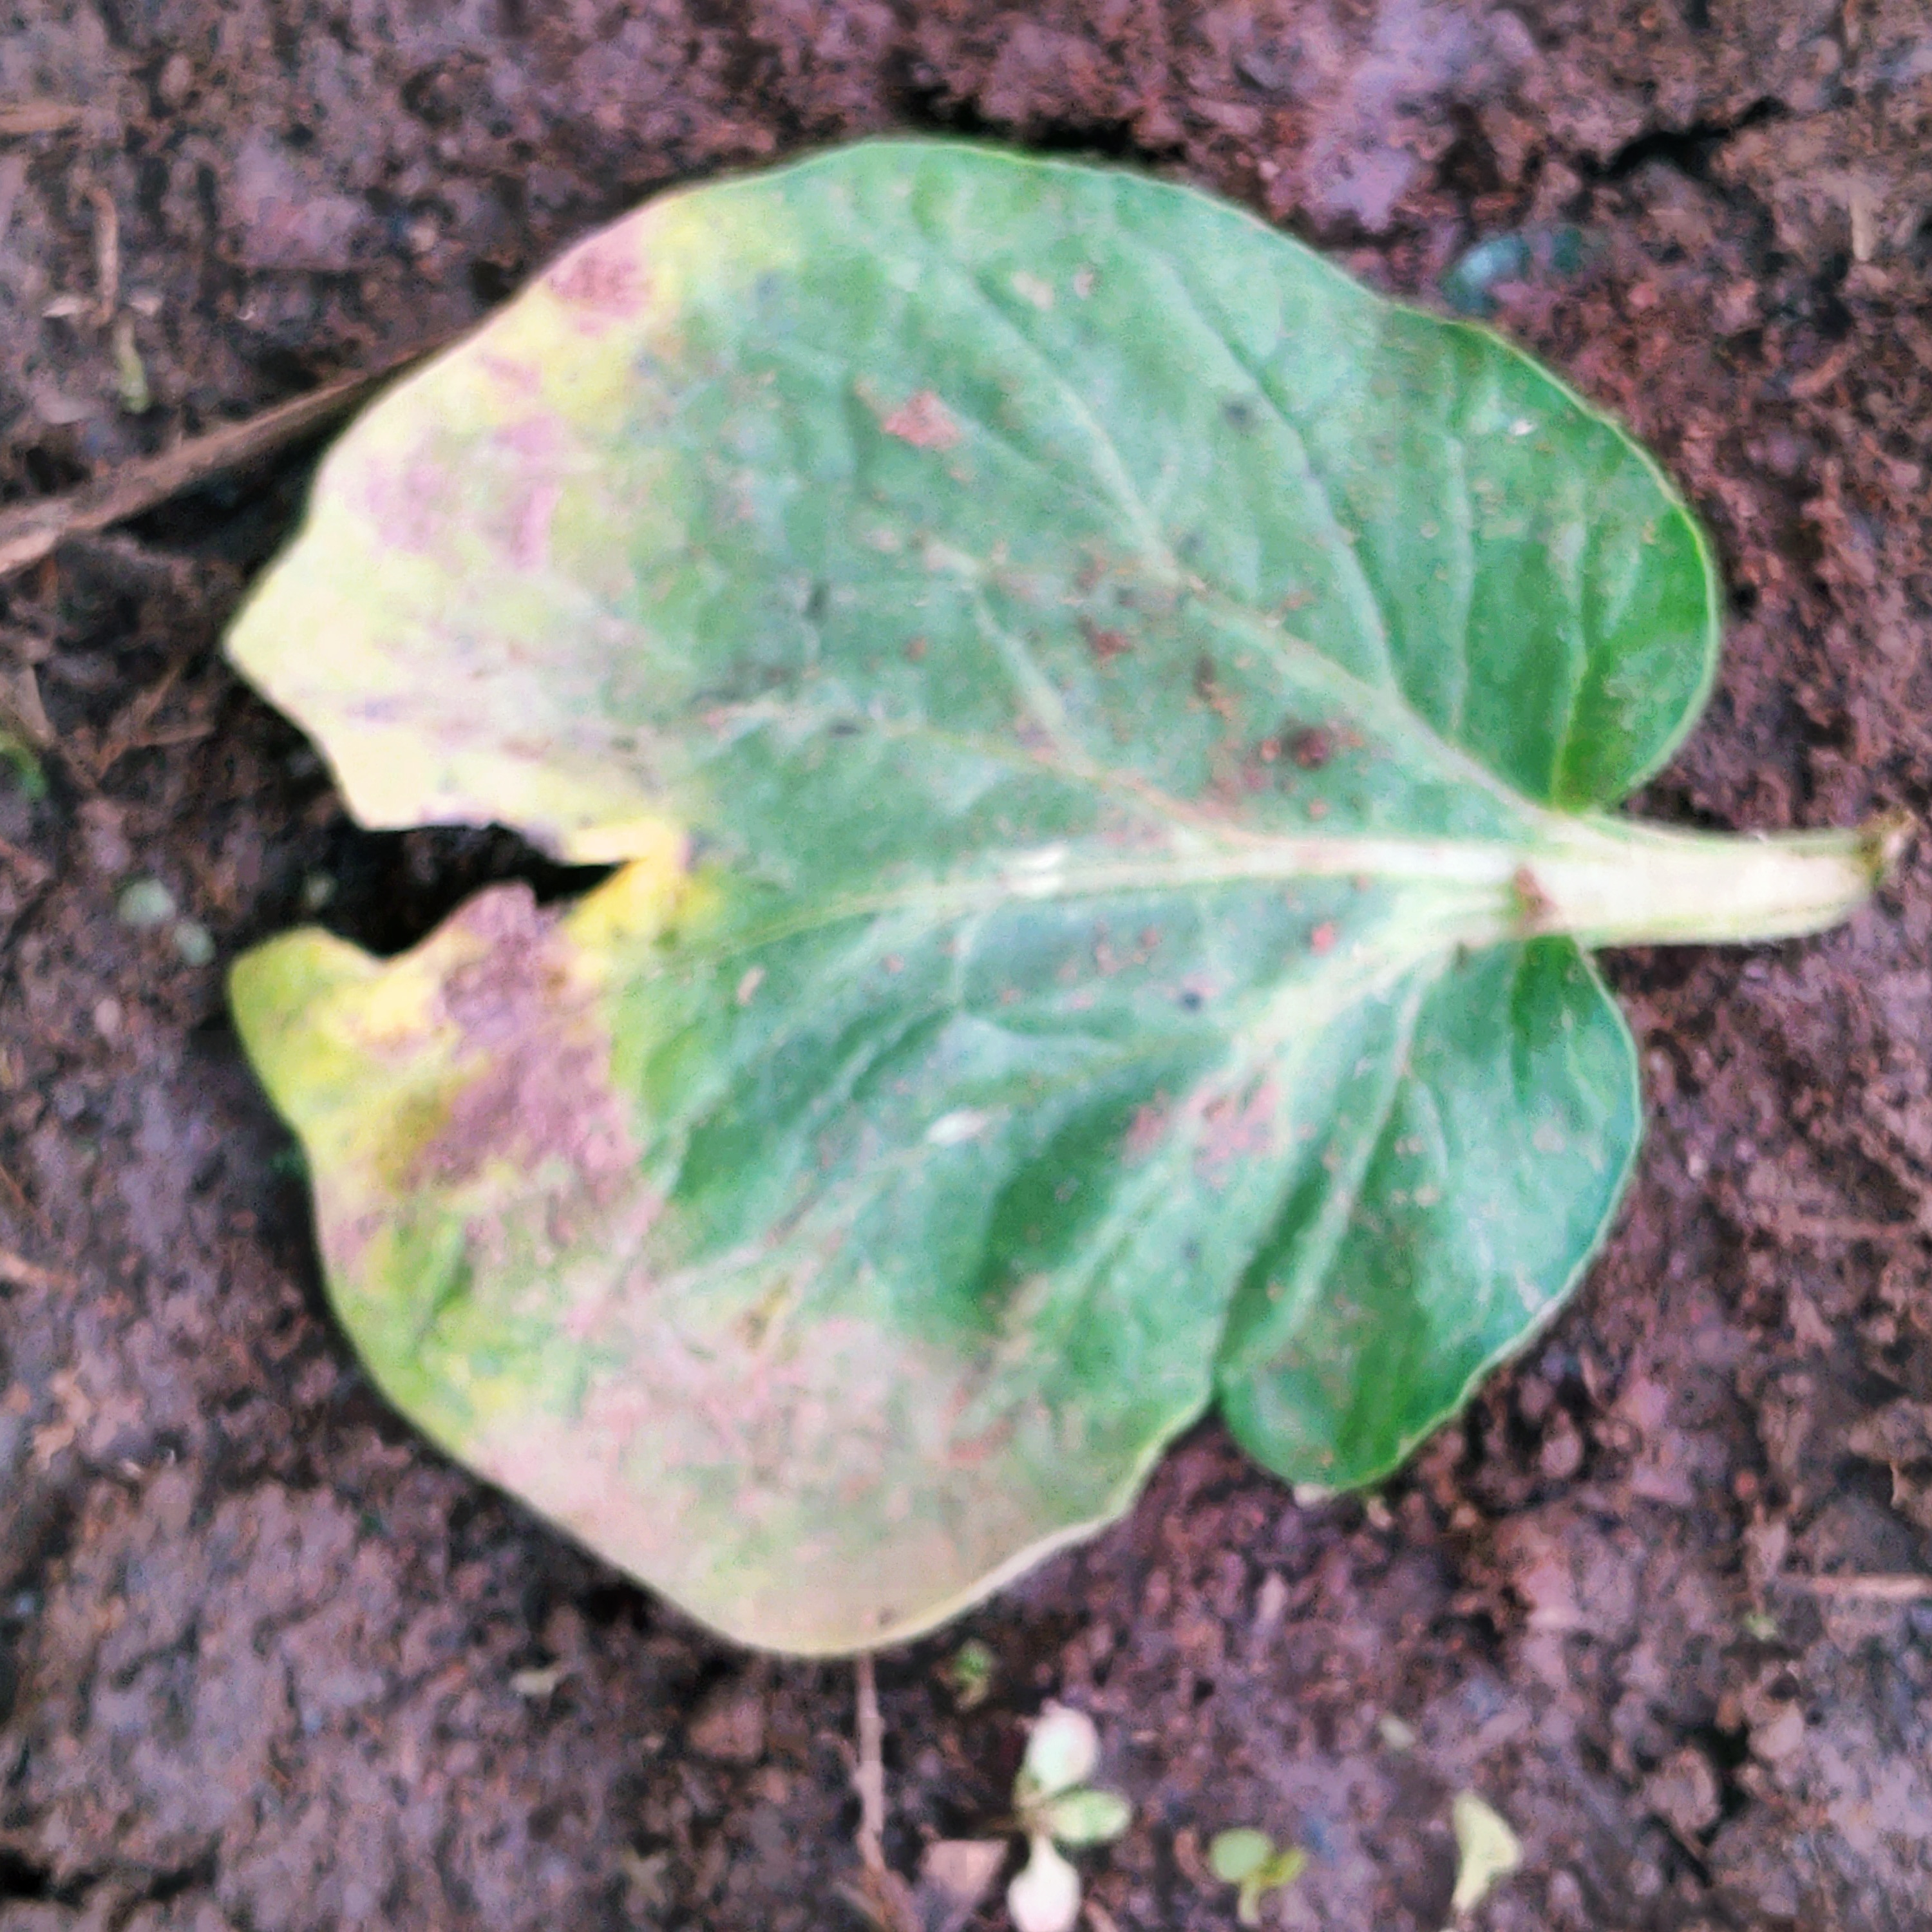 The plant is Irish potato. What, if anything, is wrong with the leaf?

late blight
